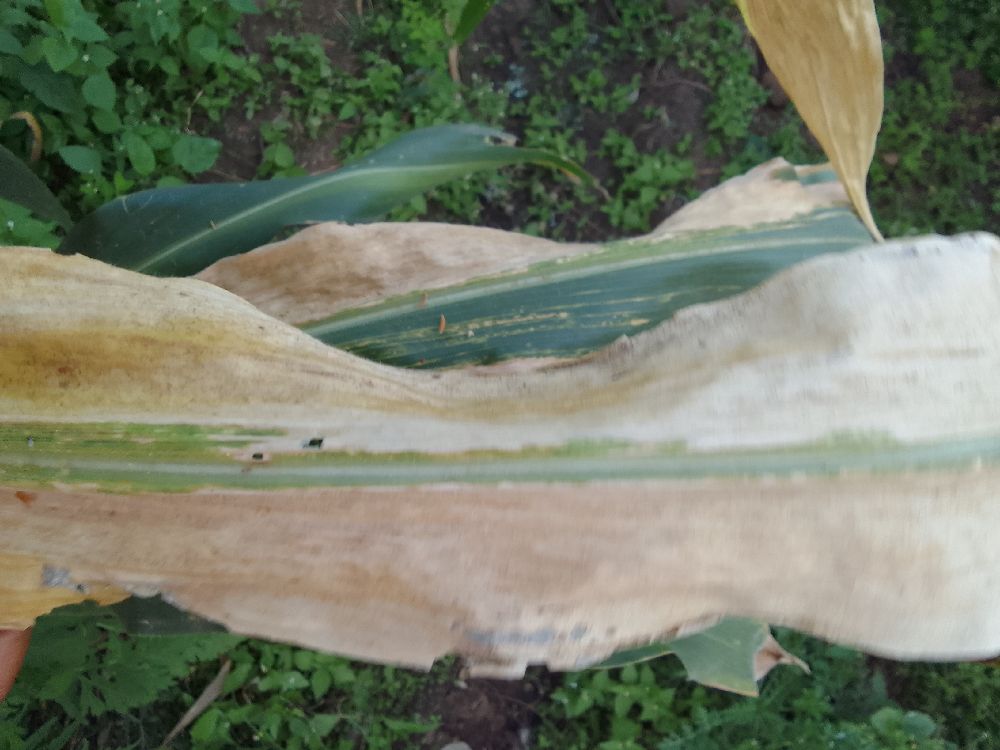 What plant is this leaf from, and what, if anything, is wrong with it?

maize, maize lethal necrosis
